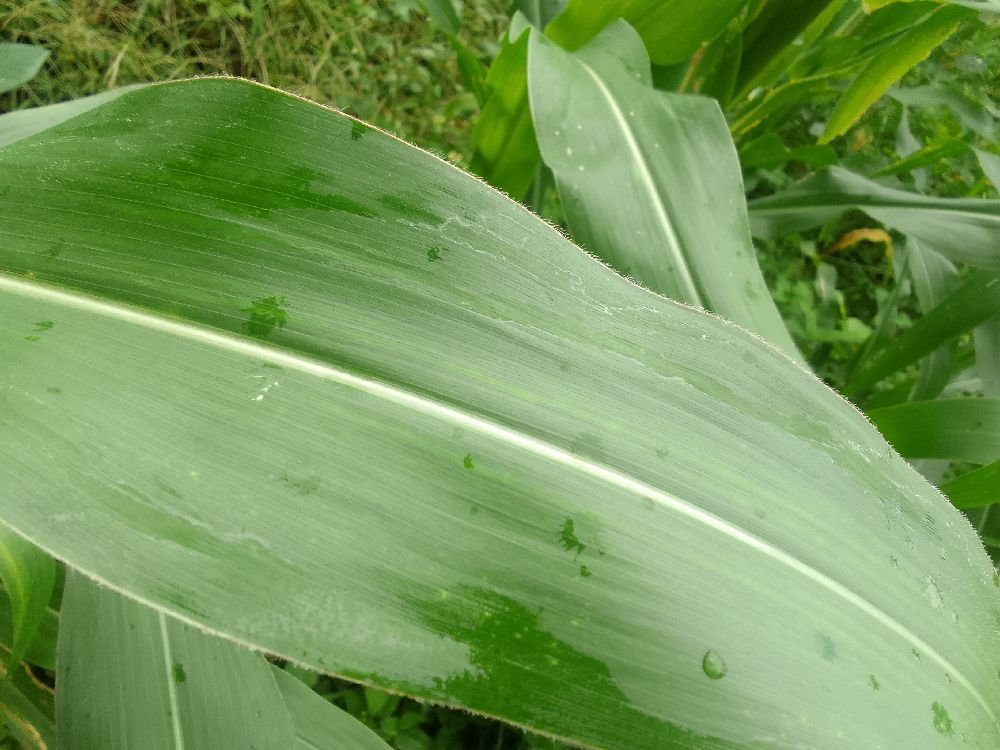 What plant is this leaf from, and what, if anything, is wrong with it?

maize, healthy
